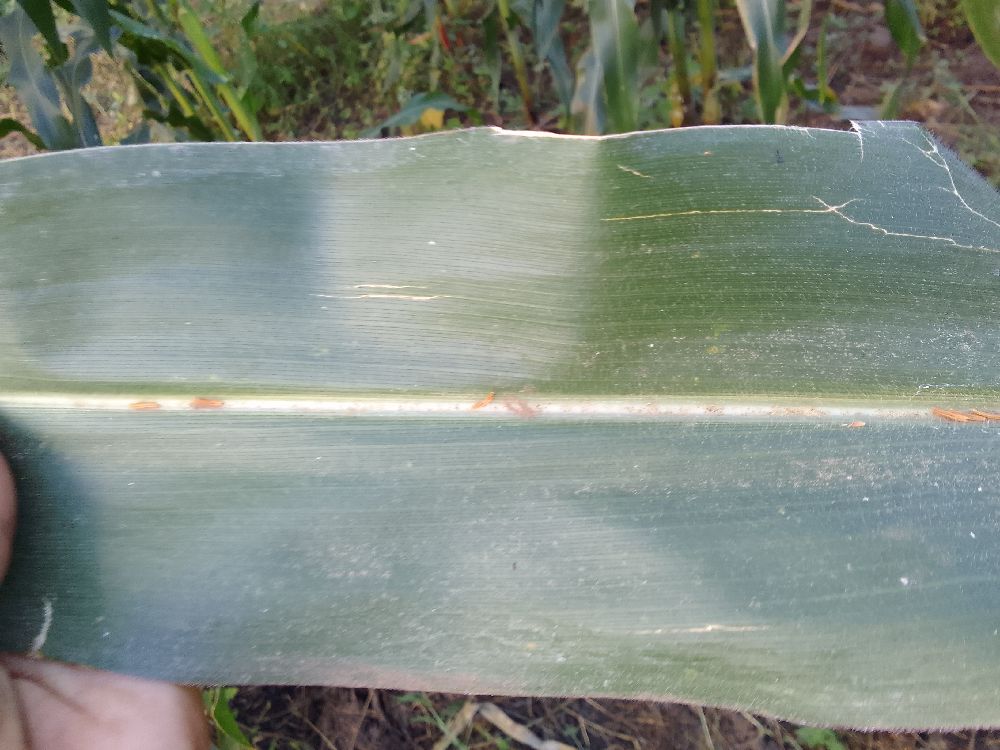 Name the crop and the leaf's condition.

maize, healthy
